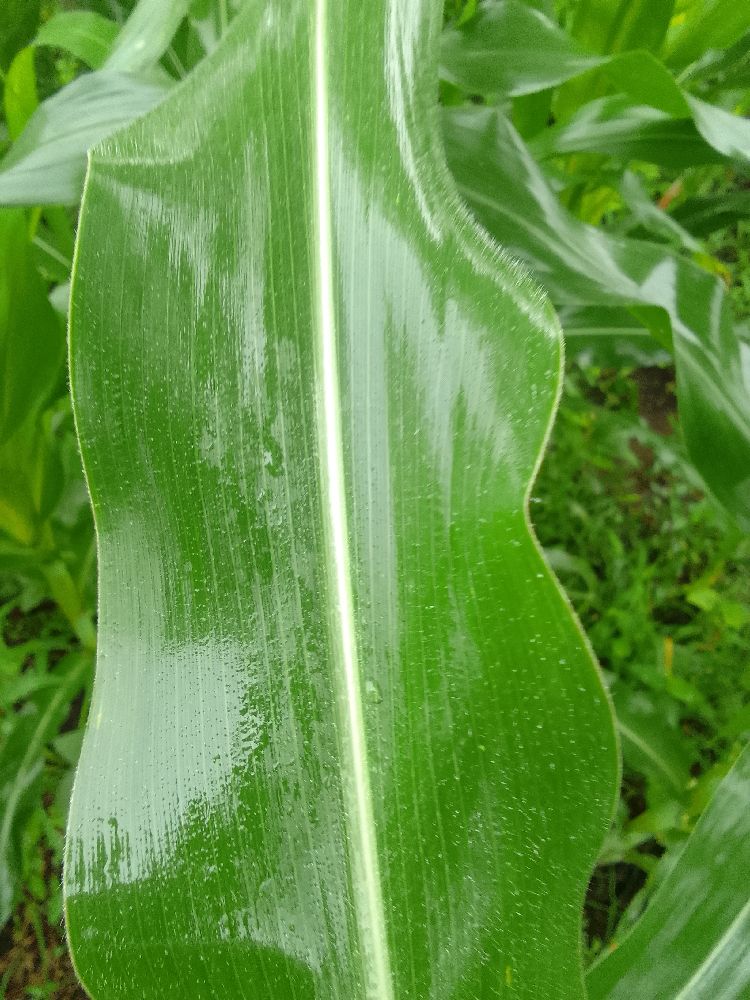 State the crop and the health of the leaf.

maize, healthy
